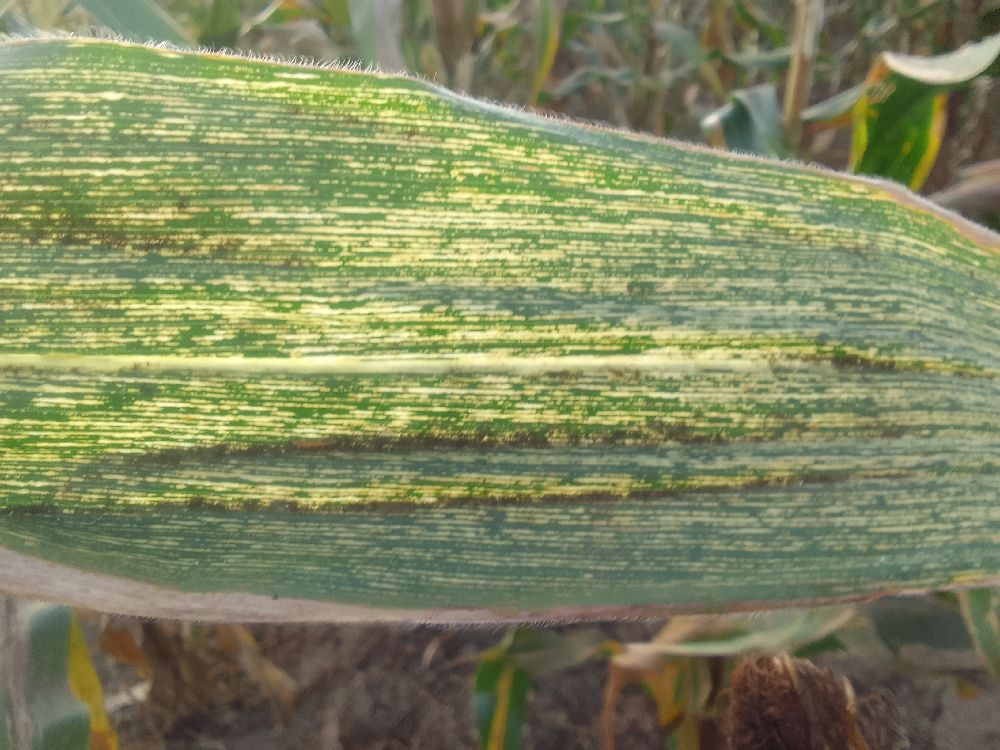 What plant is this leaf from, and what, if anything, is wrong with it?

maize, maize streak virus
